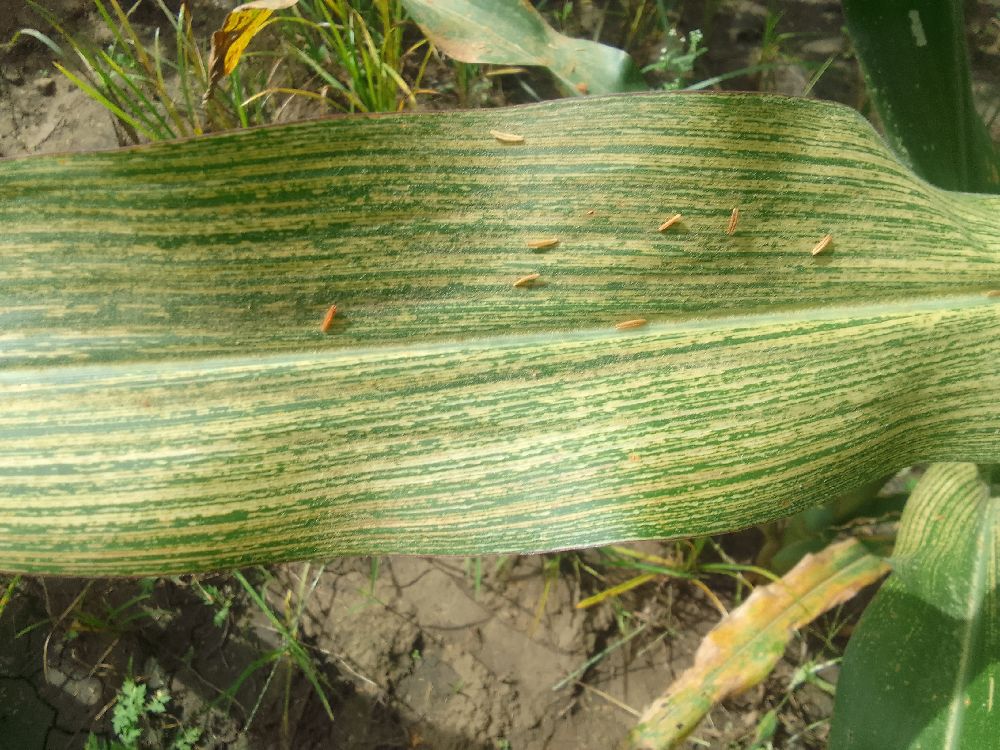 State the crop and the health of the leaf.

maize, maize streak virus
